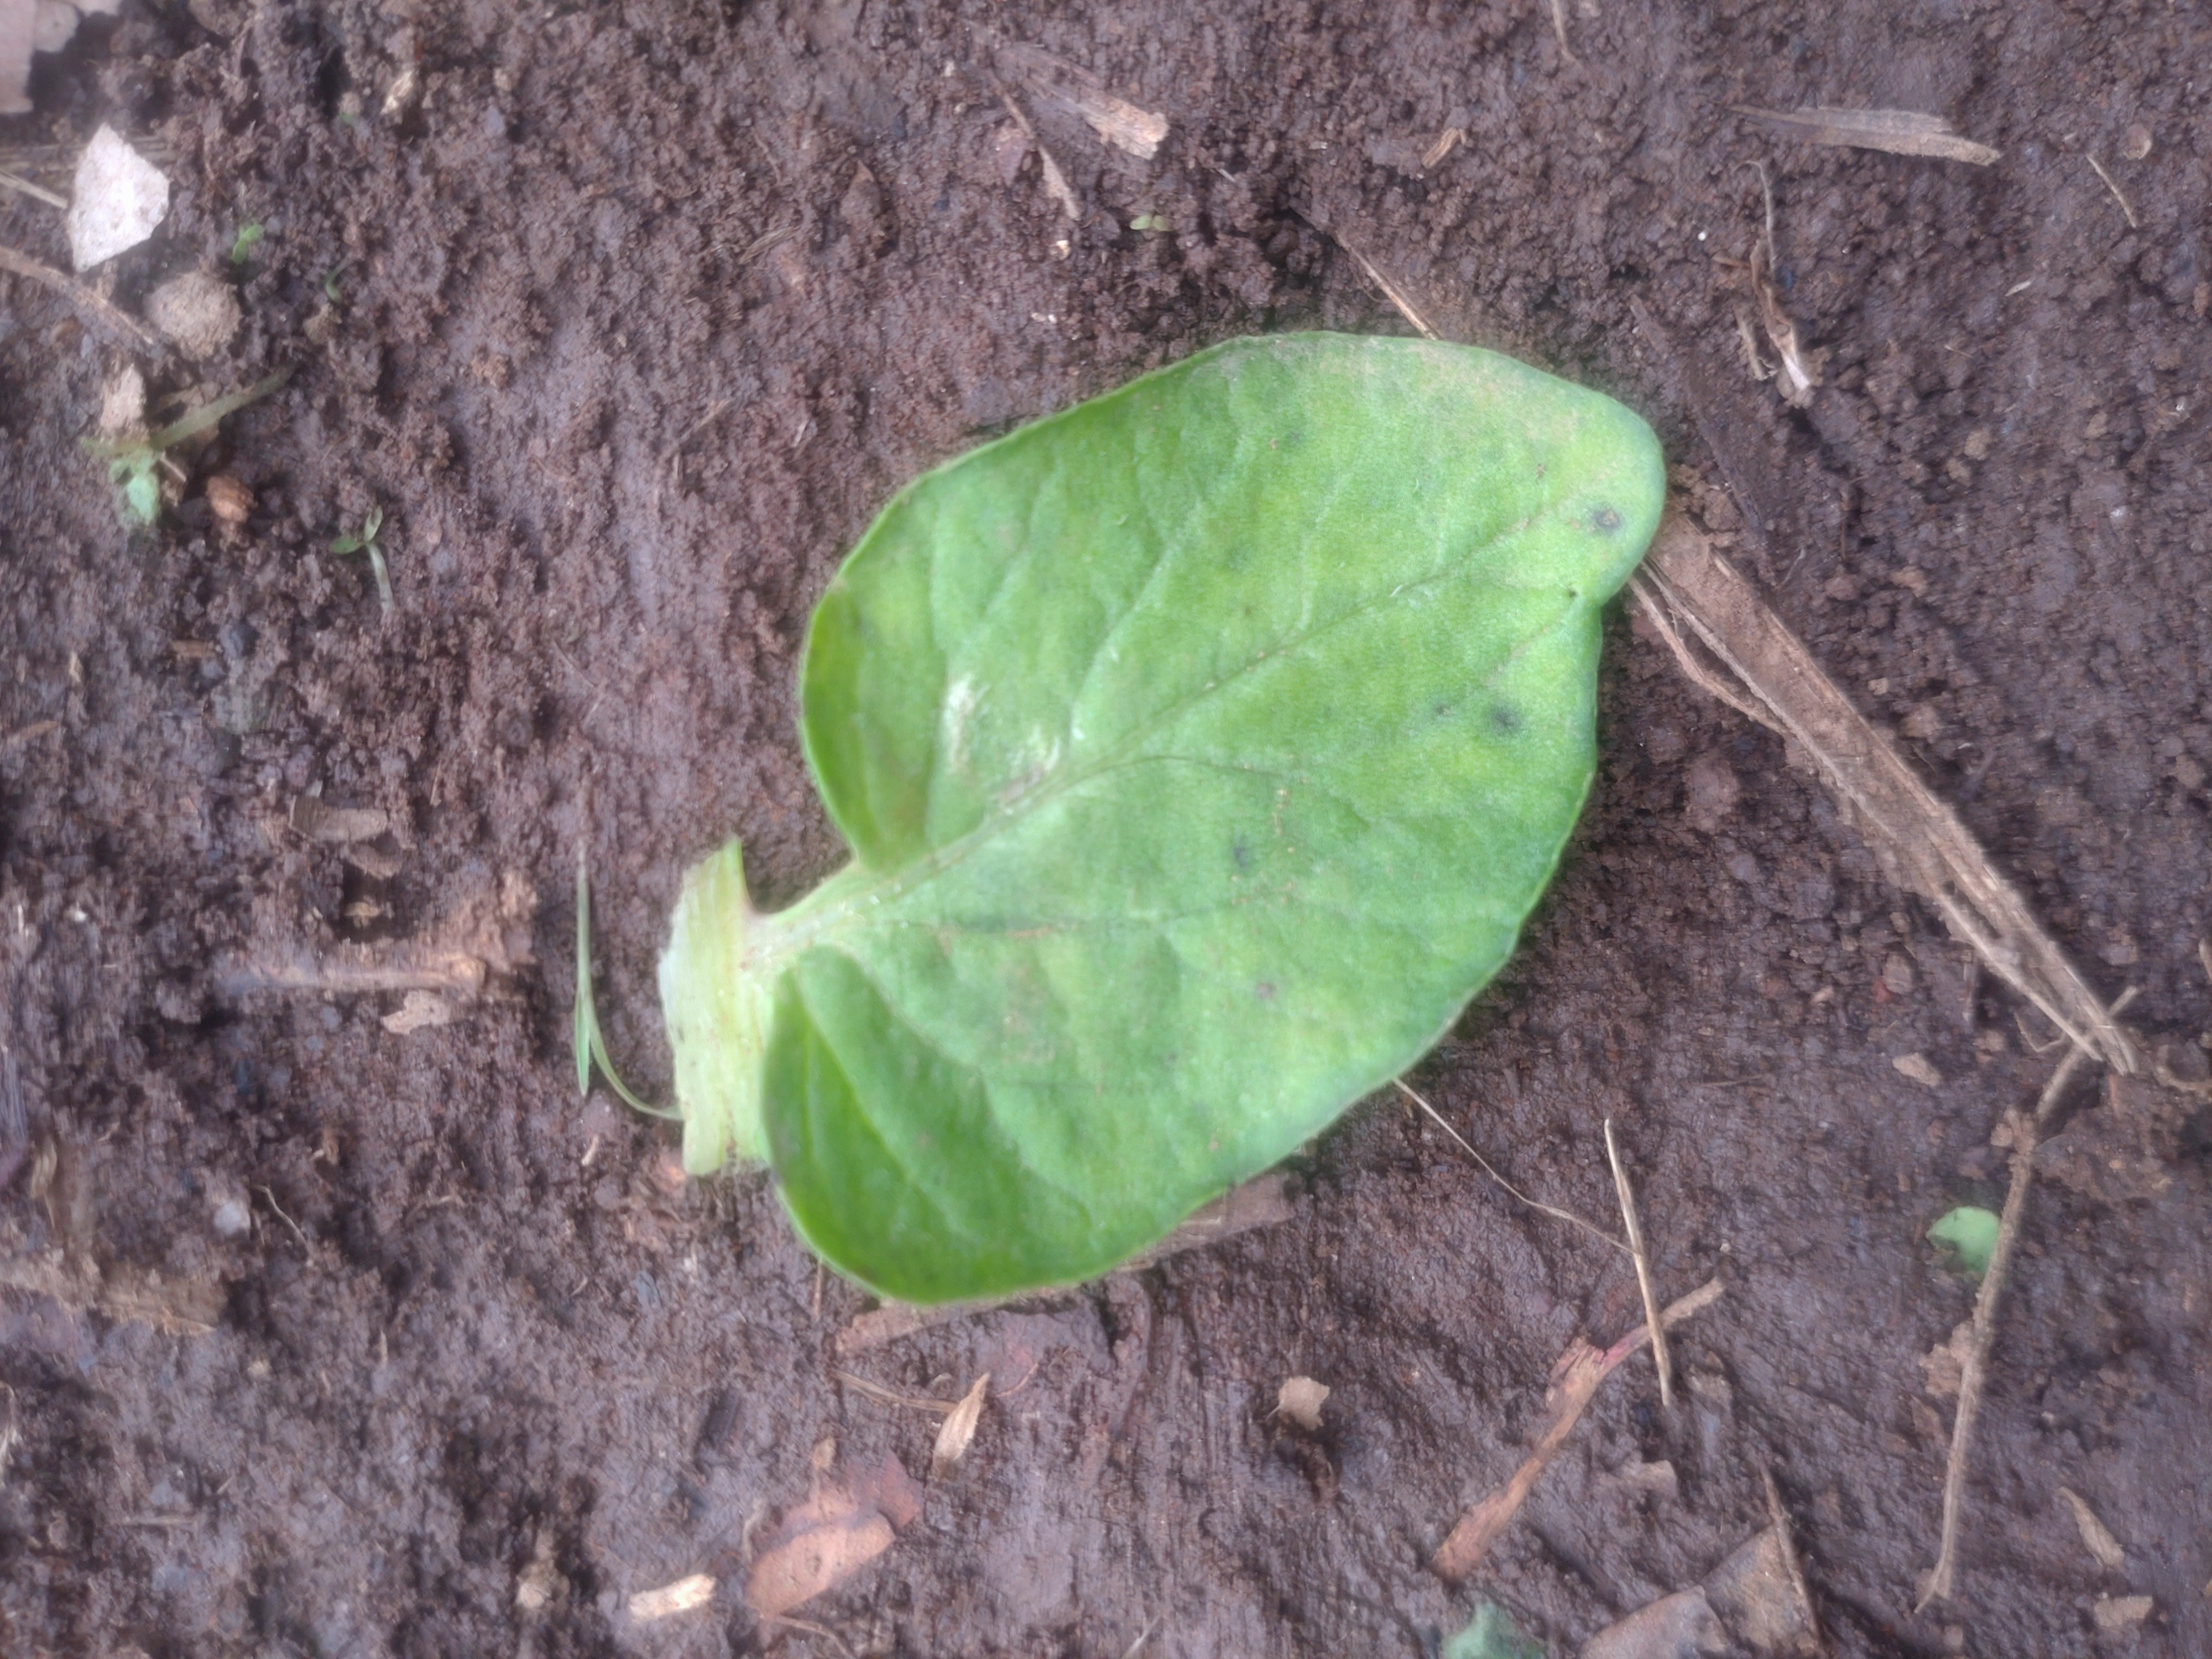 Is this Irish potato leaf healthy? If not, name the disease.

late blight
